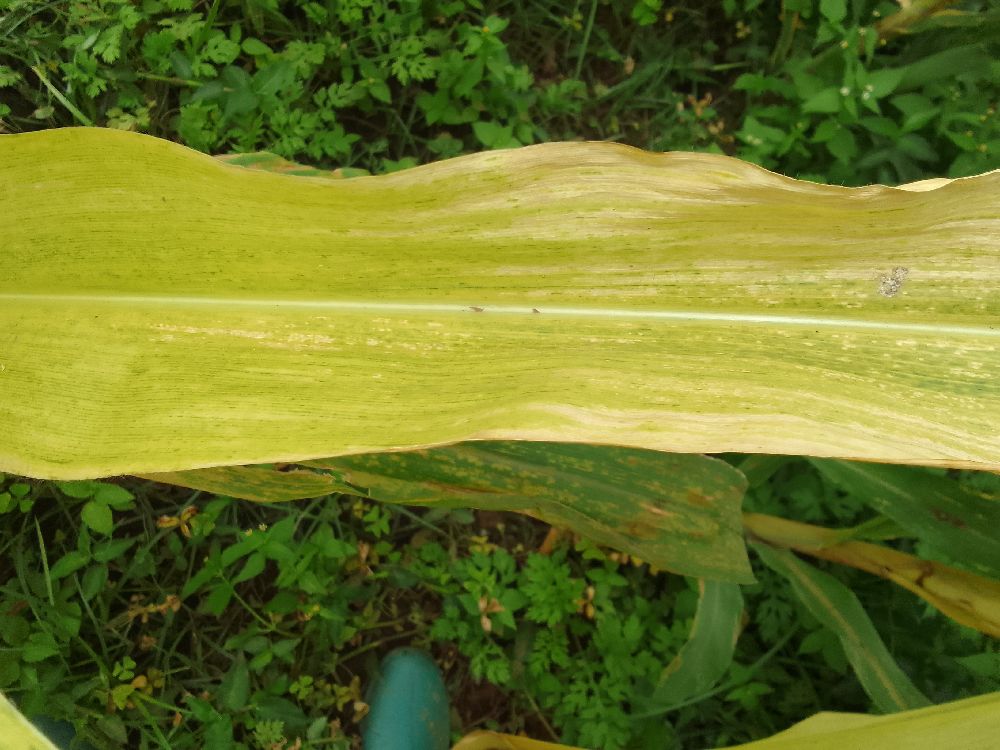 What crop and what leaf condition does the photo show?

maize, maize lethal necrosis
